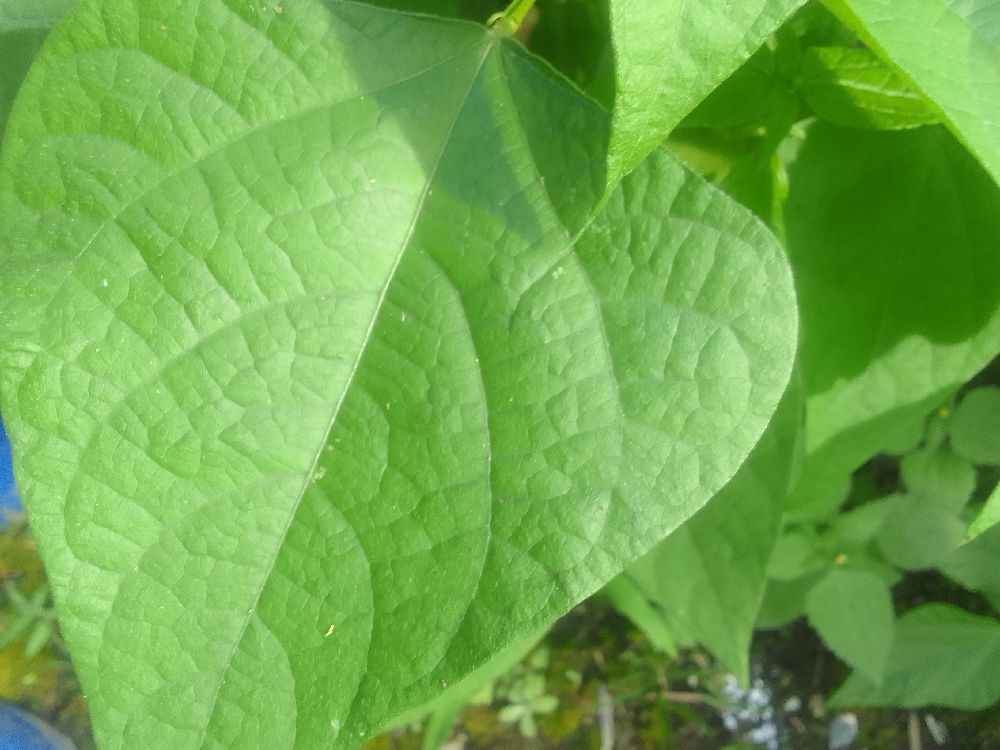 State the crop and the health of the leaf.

common bean, healthy
